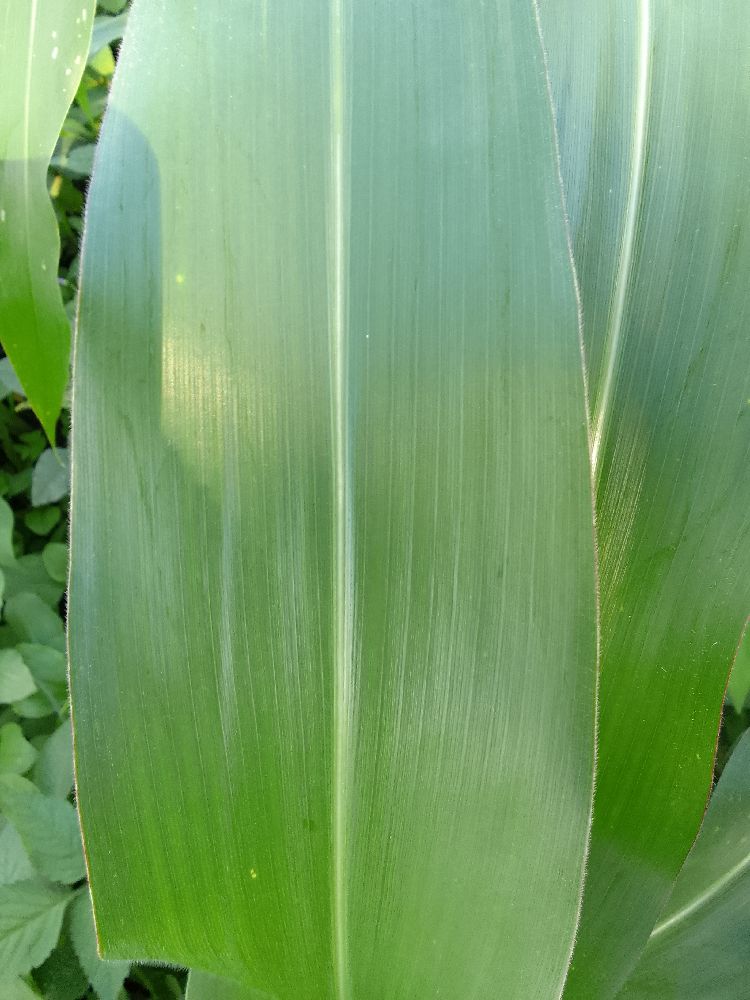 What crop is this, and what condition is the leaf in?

maize, healthy
